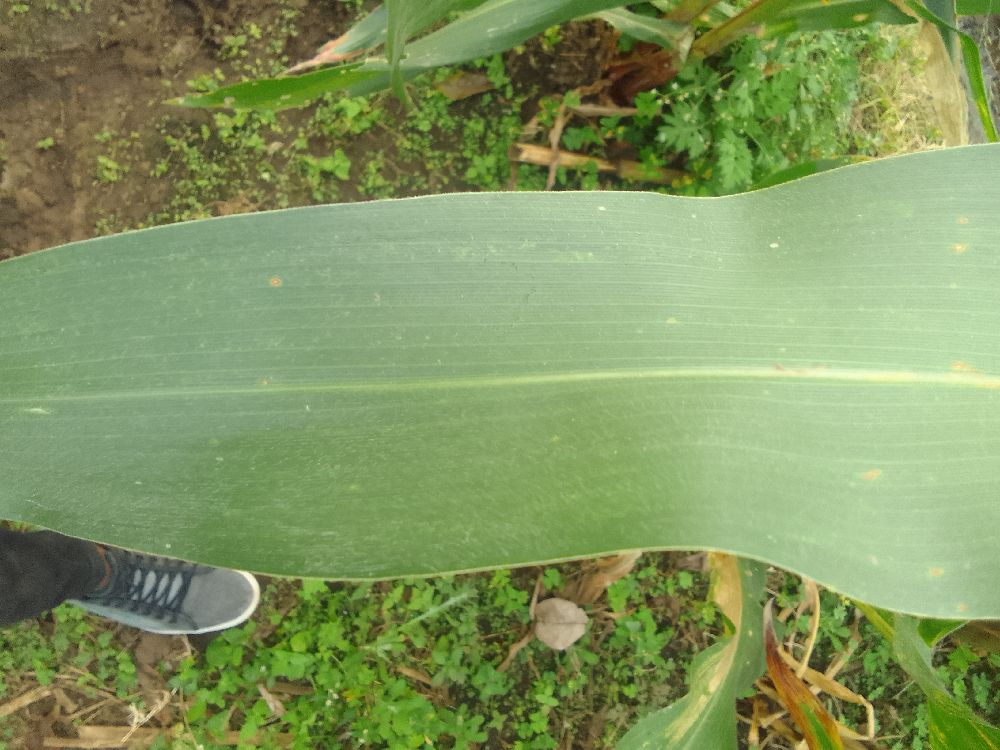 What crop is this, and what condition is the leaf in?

maize, healthy
